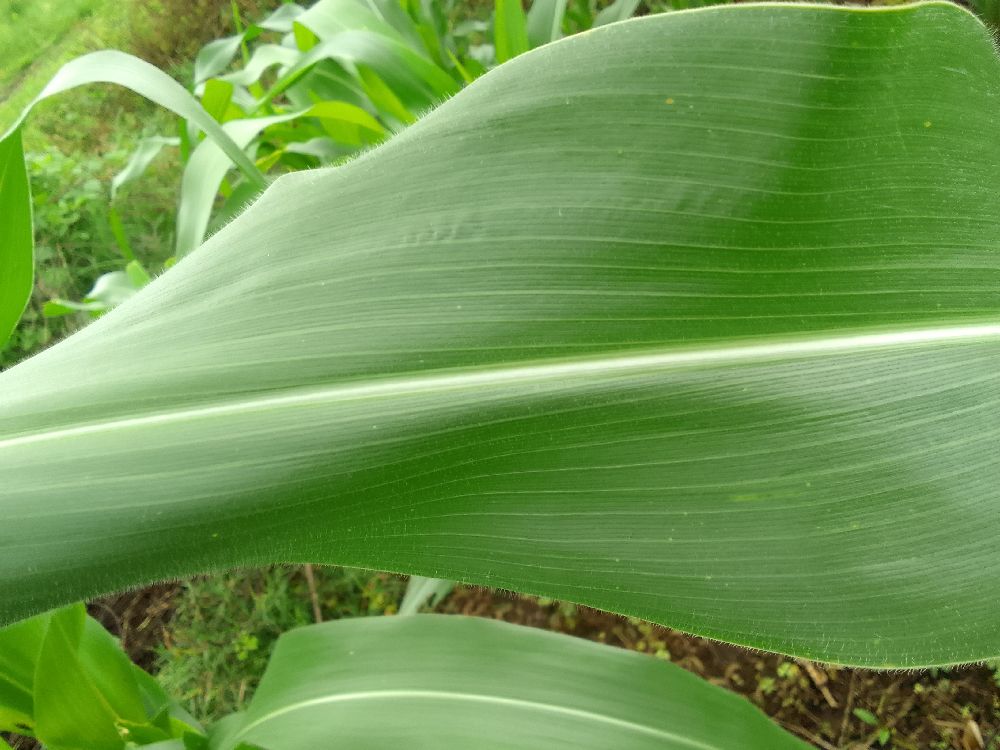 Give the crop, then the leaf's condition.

maize, healthy
